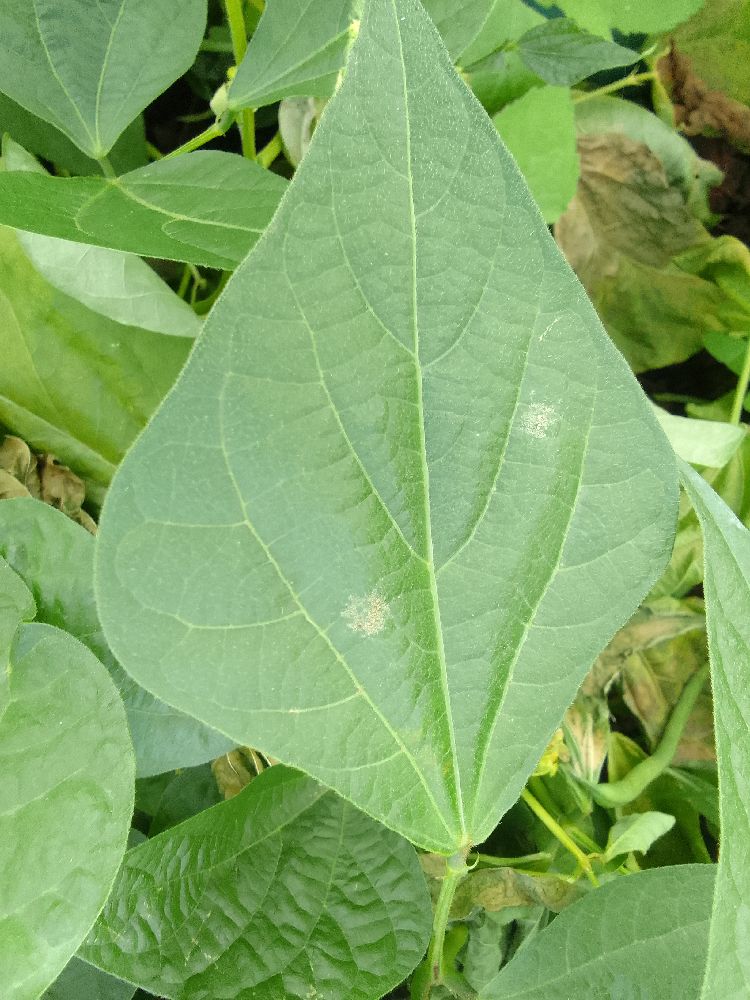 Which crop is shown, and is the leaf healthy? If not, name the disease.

common bean, healthy
